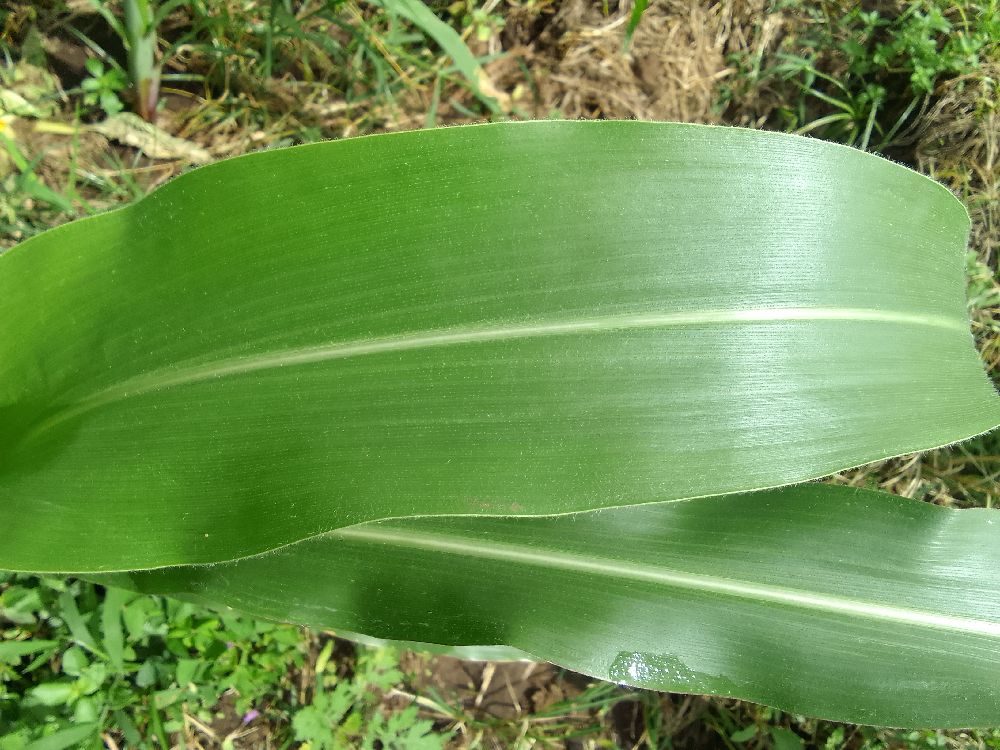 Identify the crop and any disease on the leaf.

maize, healthy
